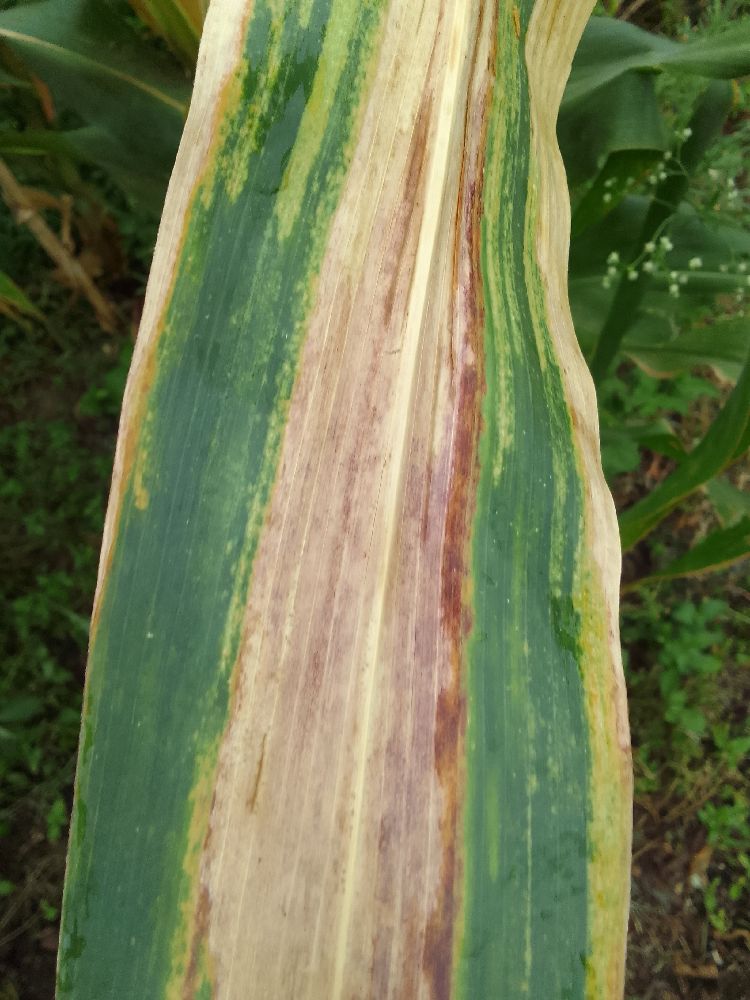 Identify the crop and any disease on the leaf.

maize, maize lethal necrosis
